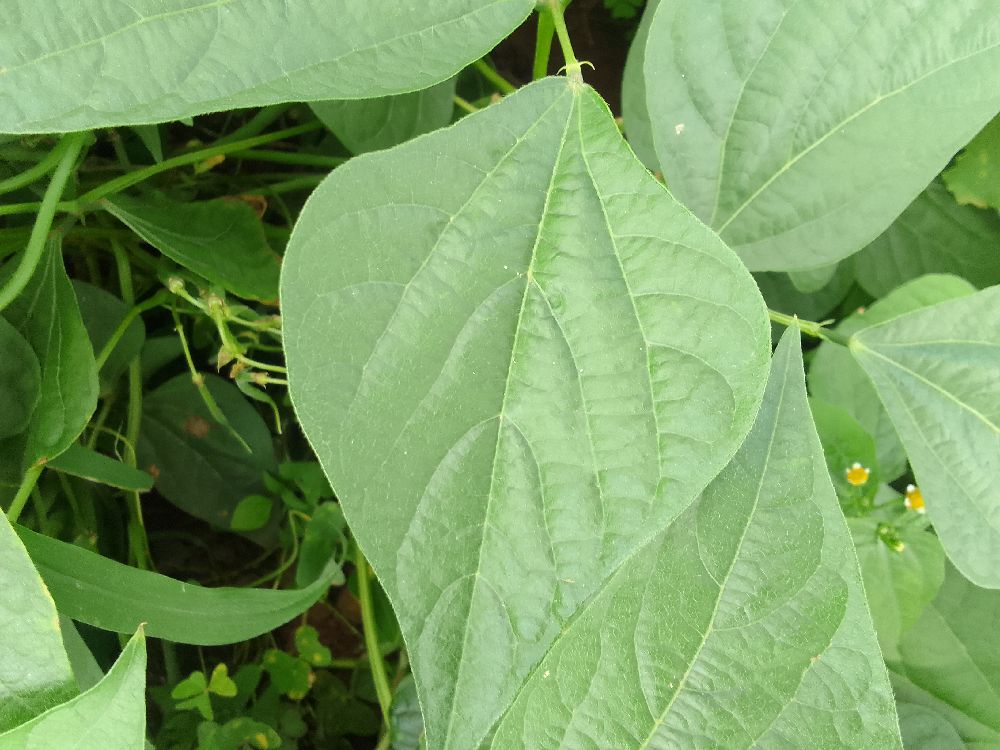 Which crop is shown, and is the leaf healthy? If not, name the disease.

common bean, healthy
